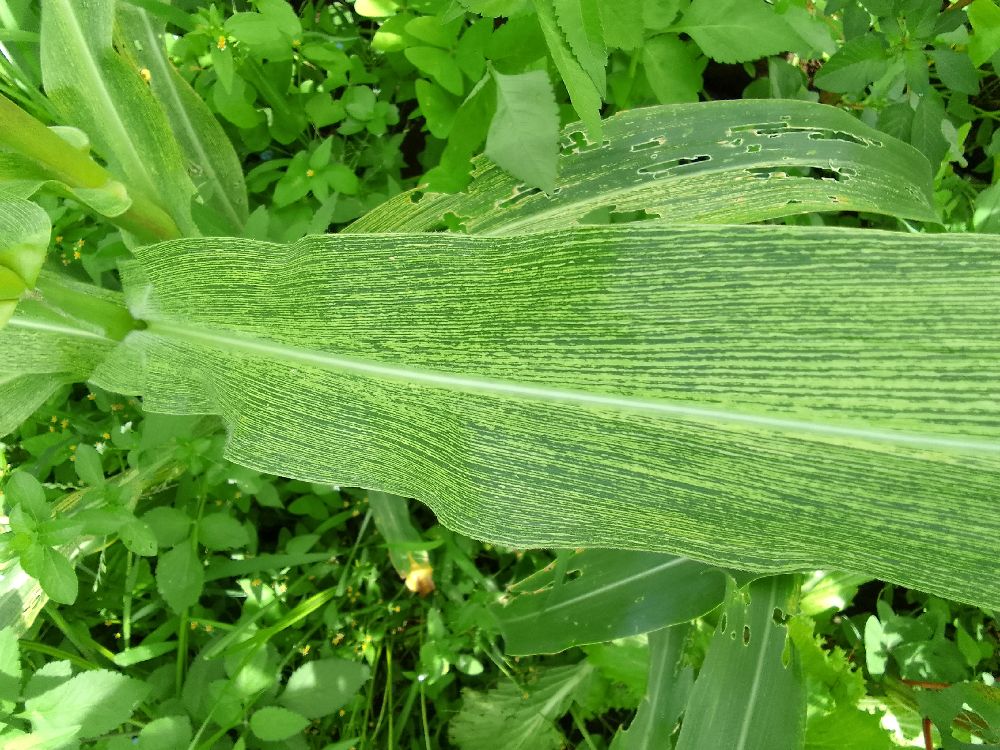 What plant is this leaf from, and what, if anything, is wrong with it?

maize, maize streak virus
